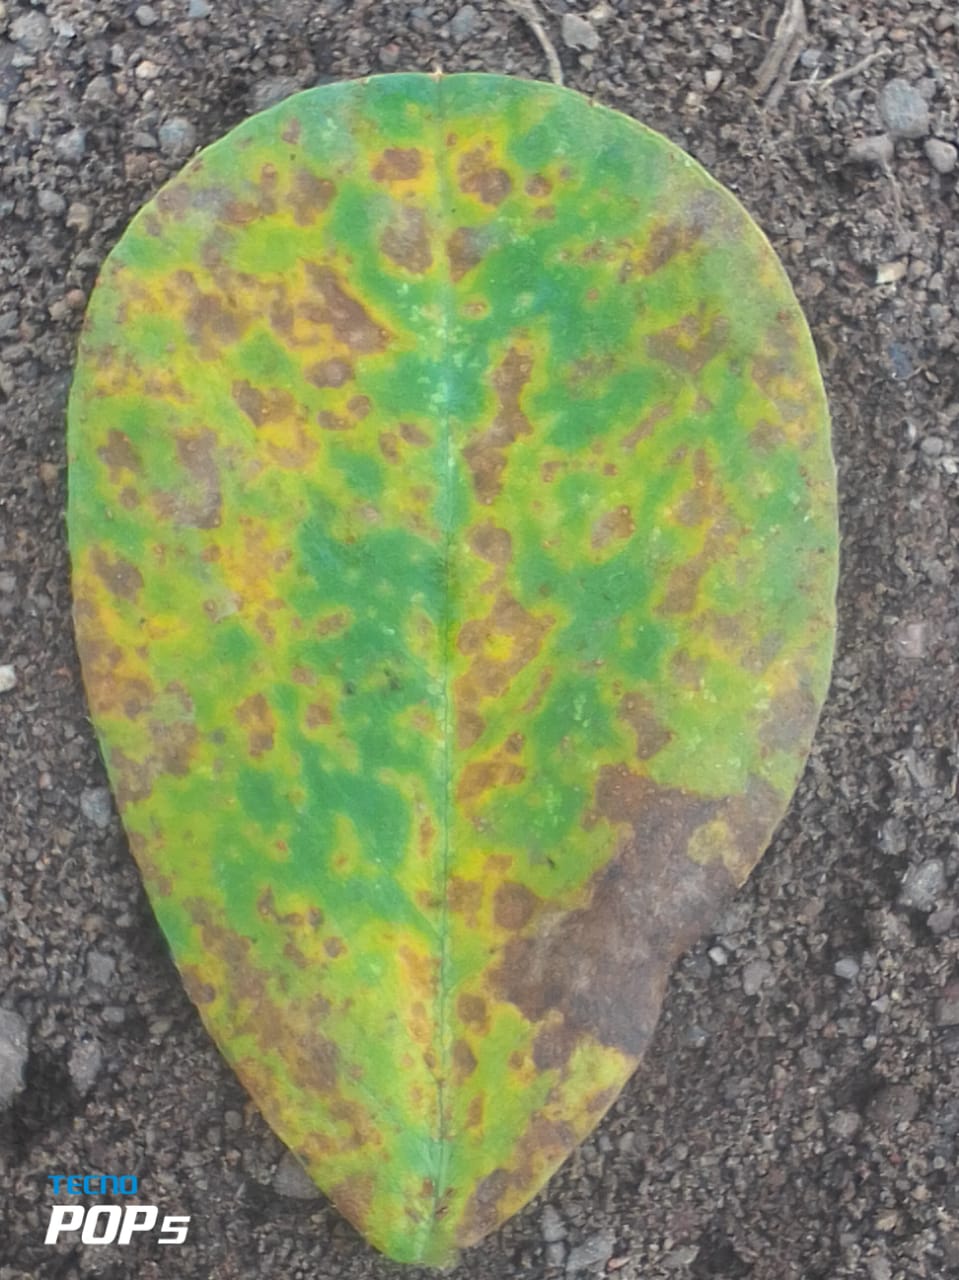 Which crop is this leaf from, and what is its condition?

peanut, passalora arachidicola
